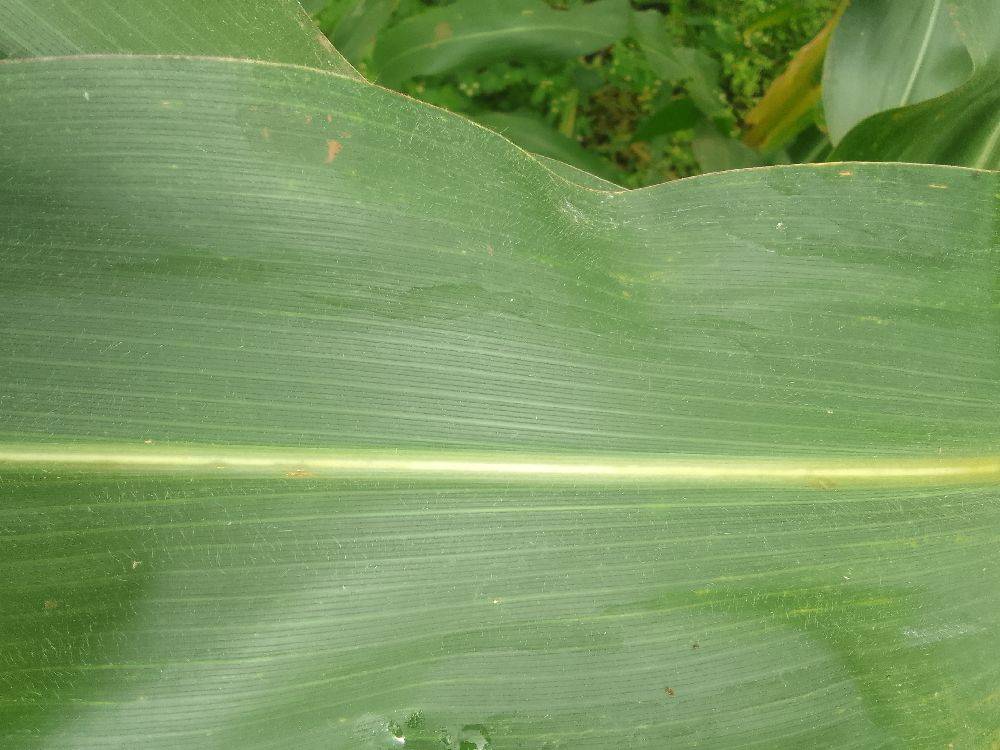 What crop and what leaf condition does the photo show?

maize, healthy
